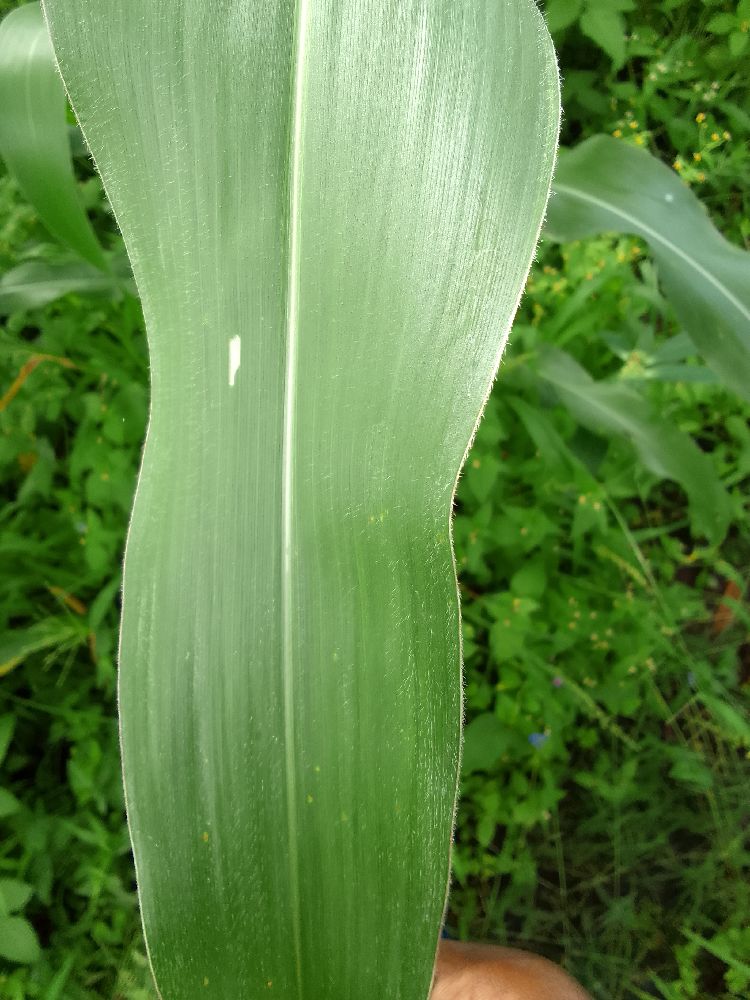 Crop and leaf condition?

maize, healthy
